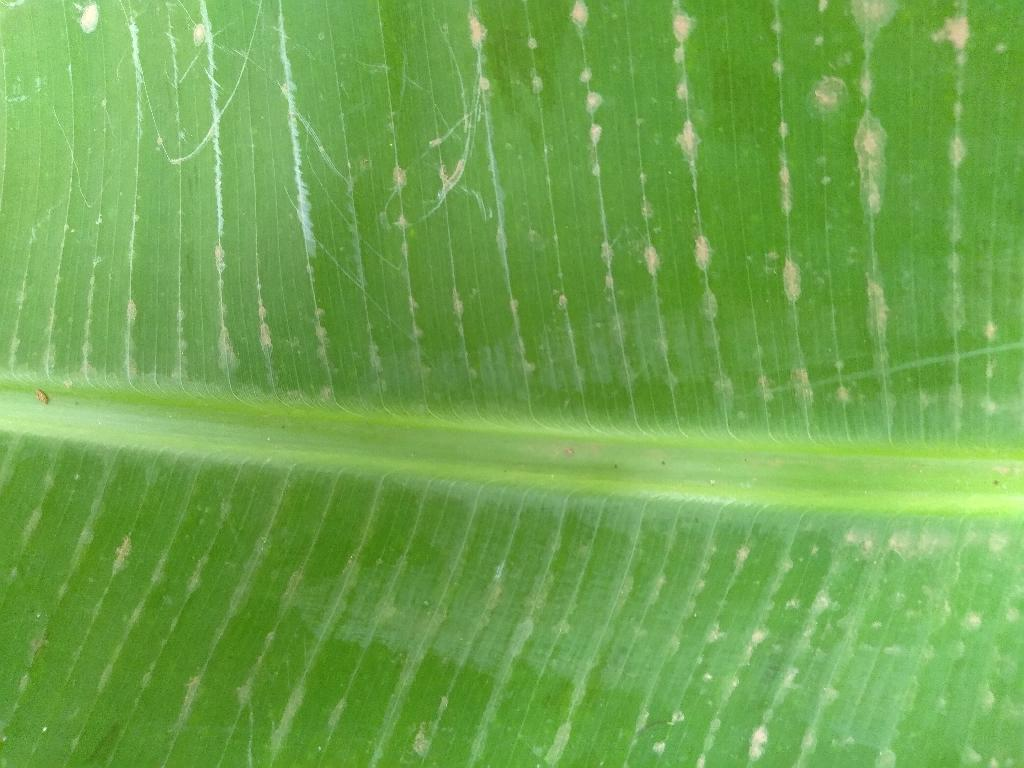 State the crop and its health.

banana, healthy
